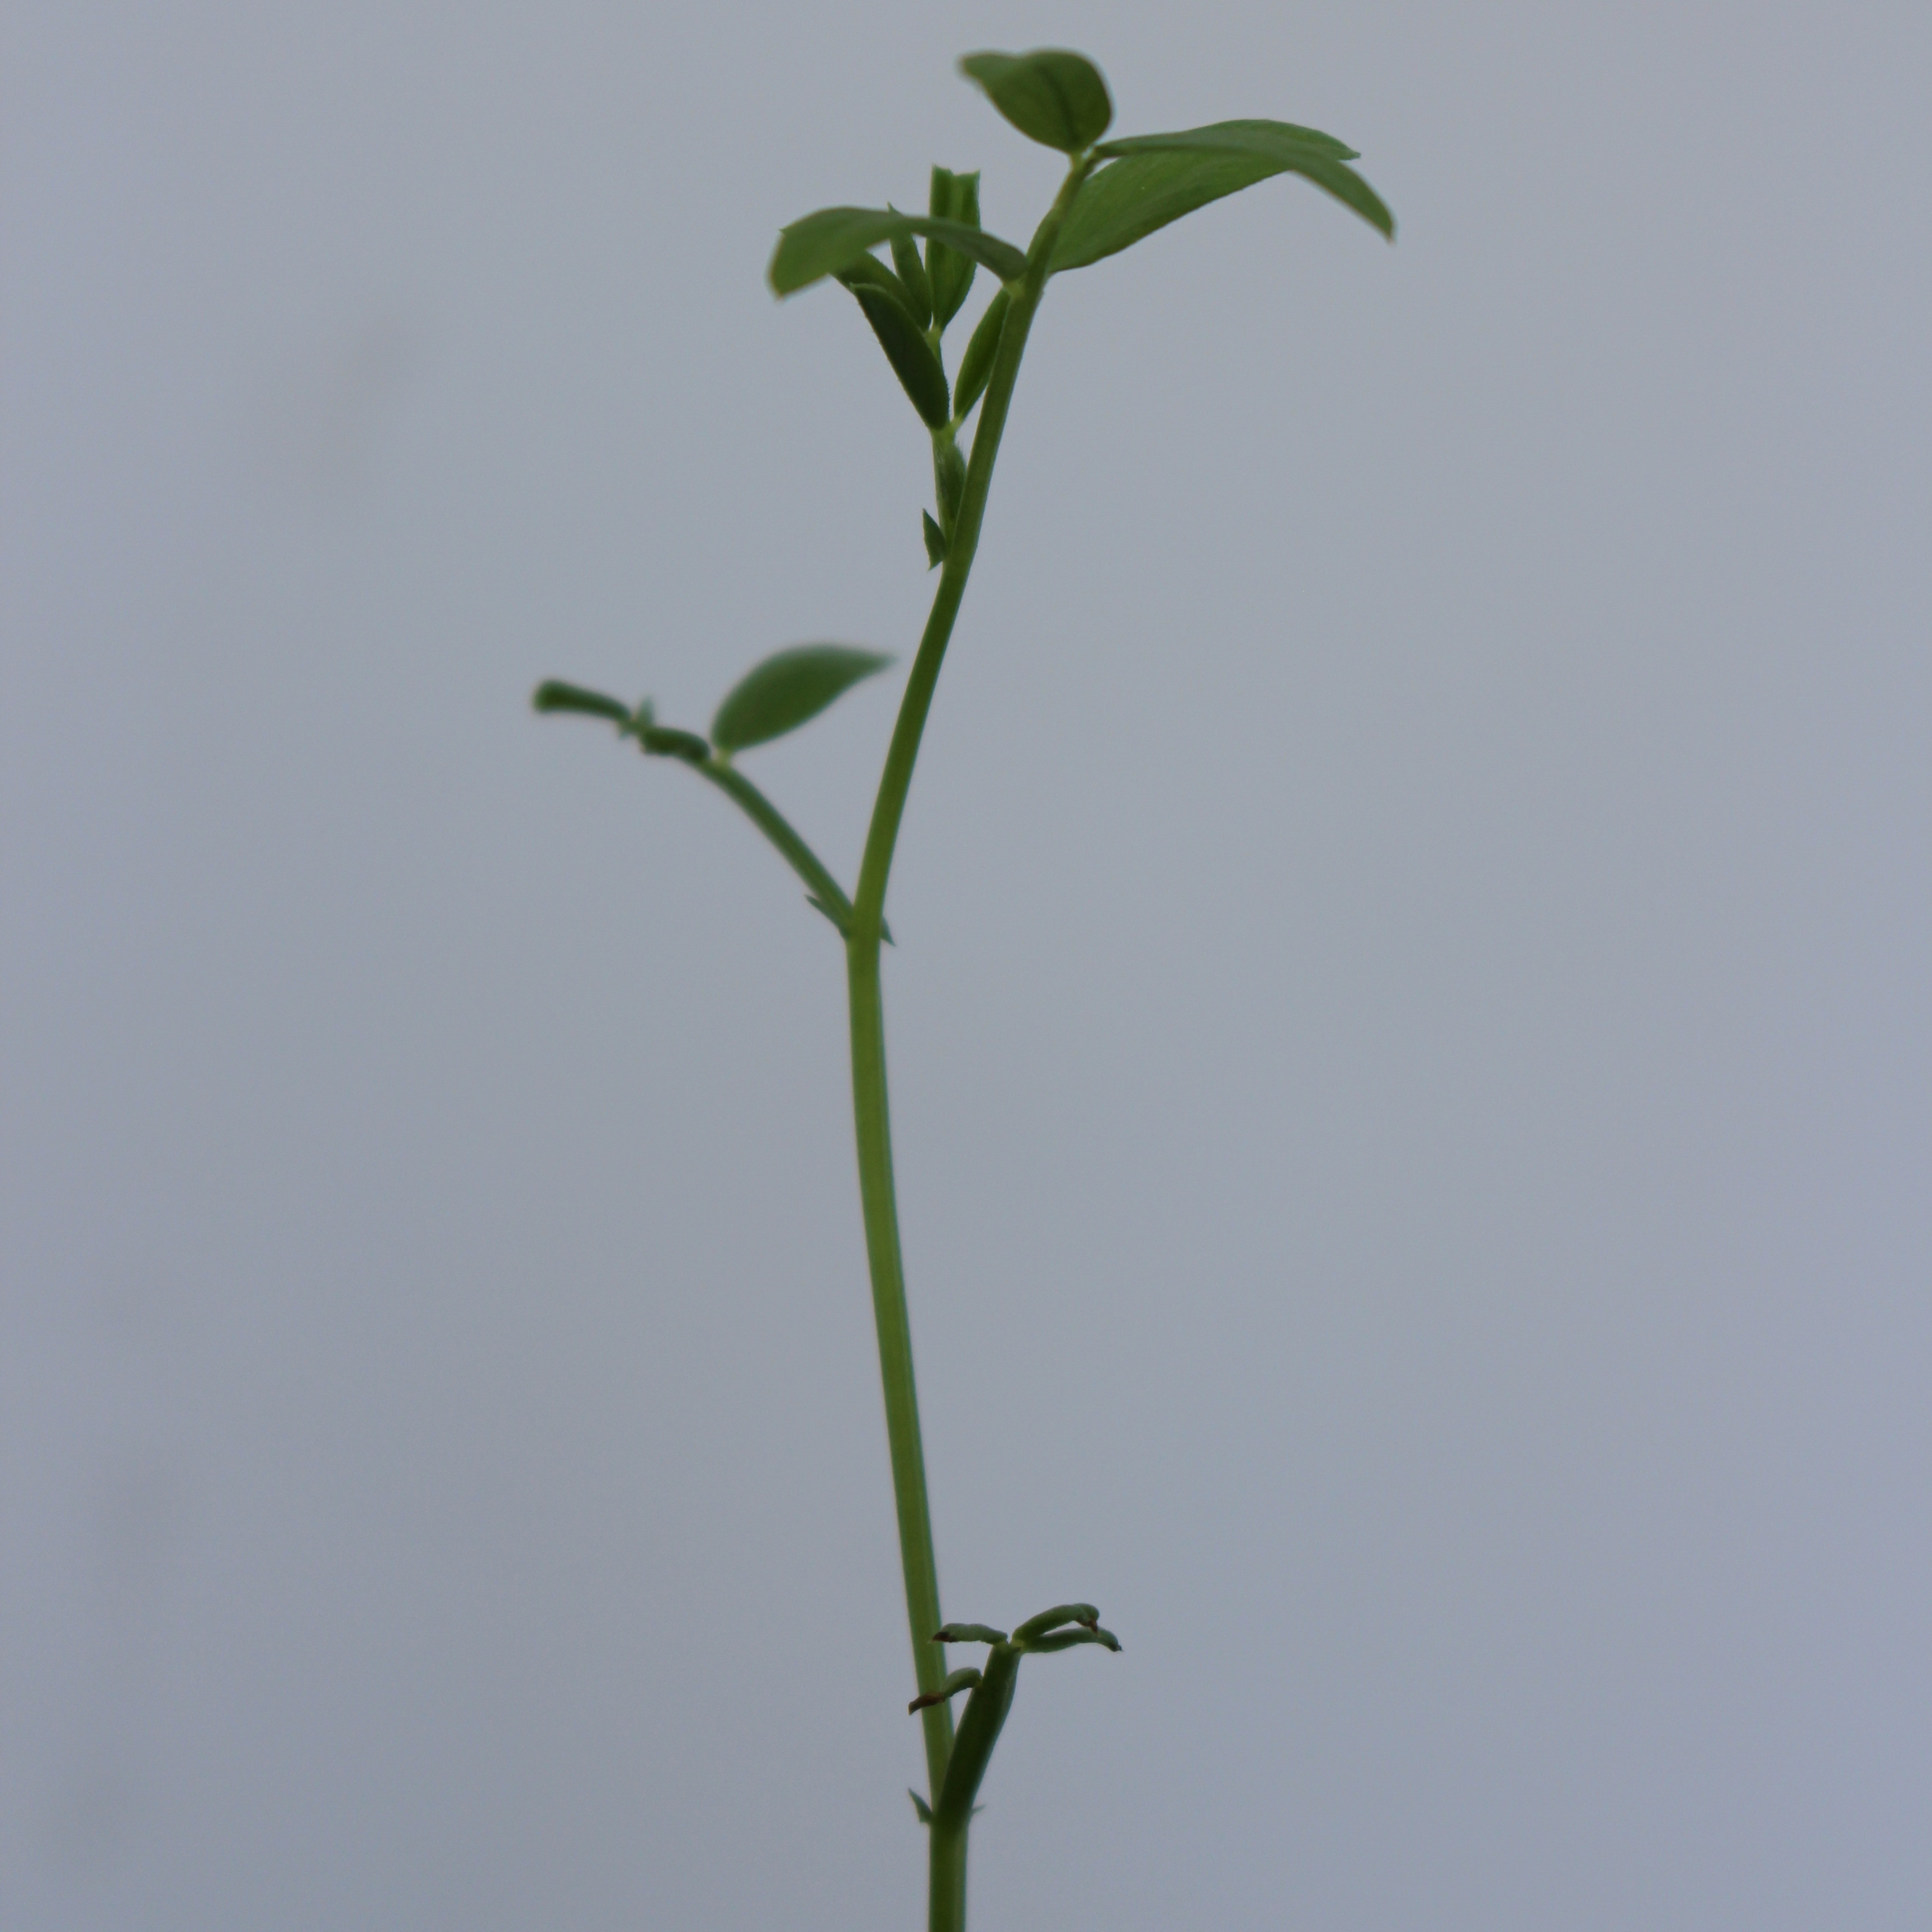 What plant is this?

Vicia sativa
